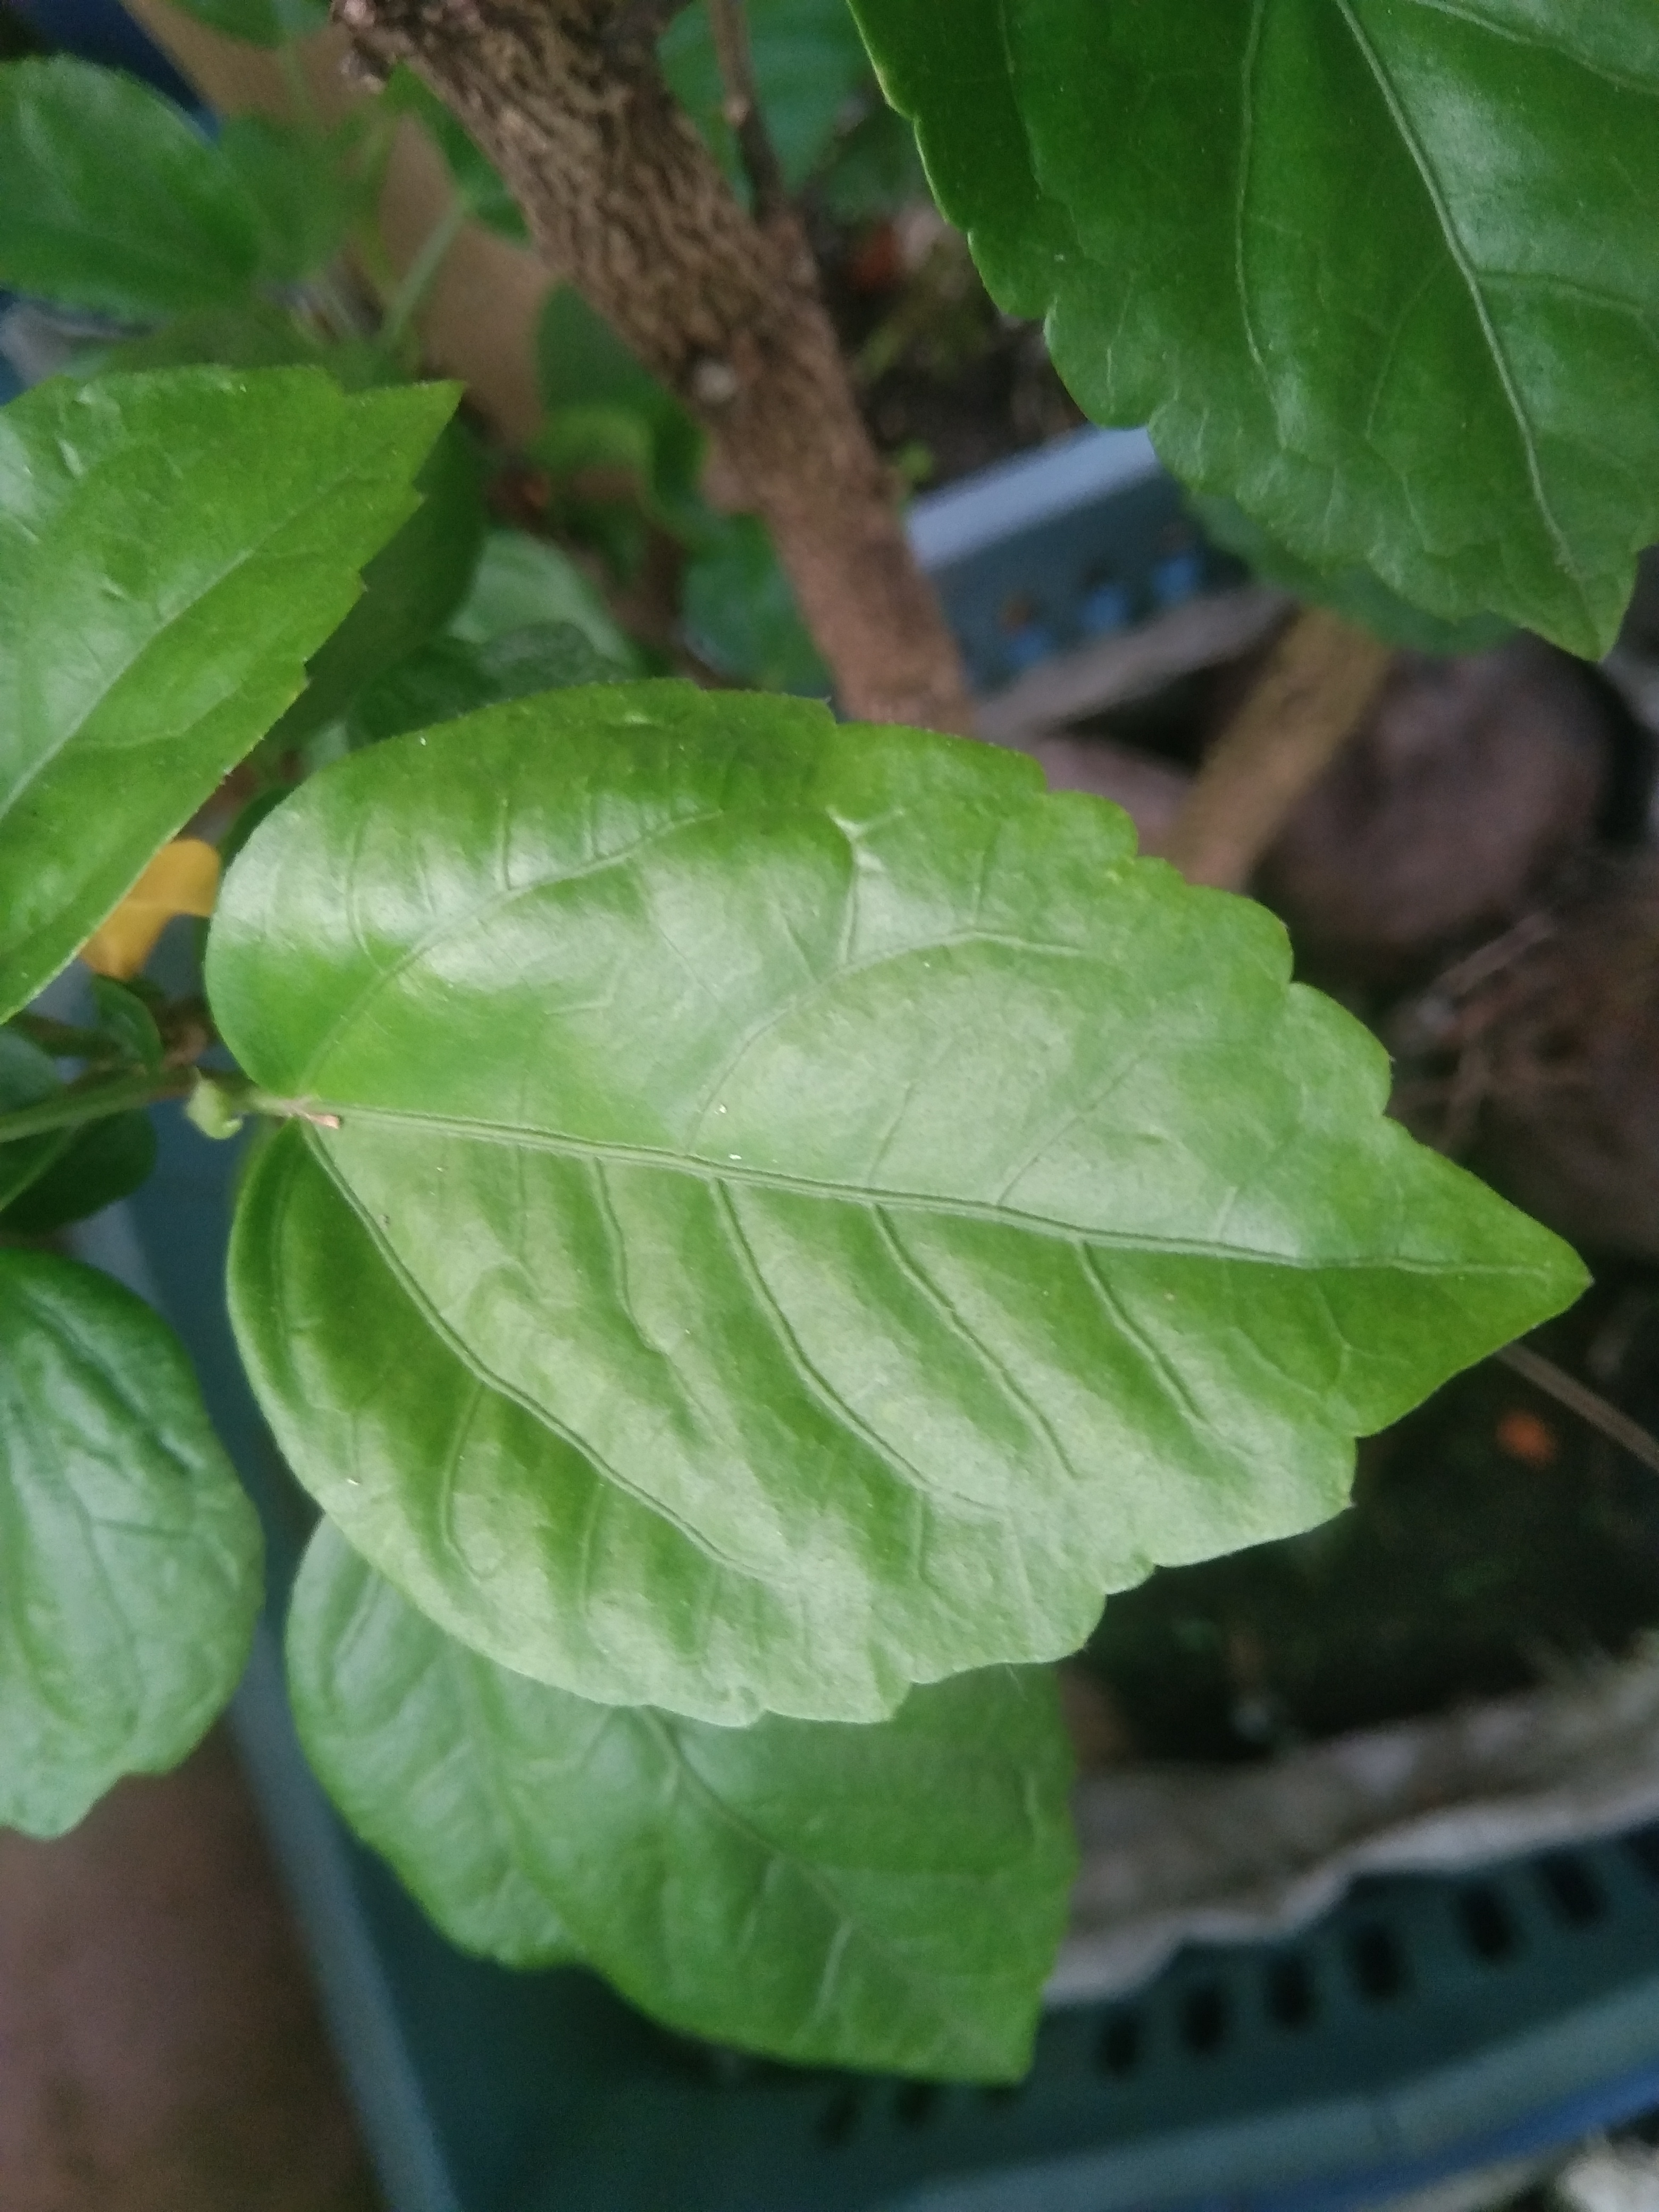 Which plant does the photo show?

hibiscus
